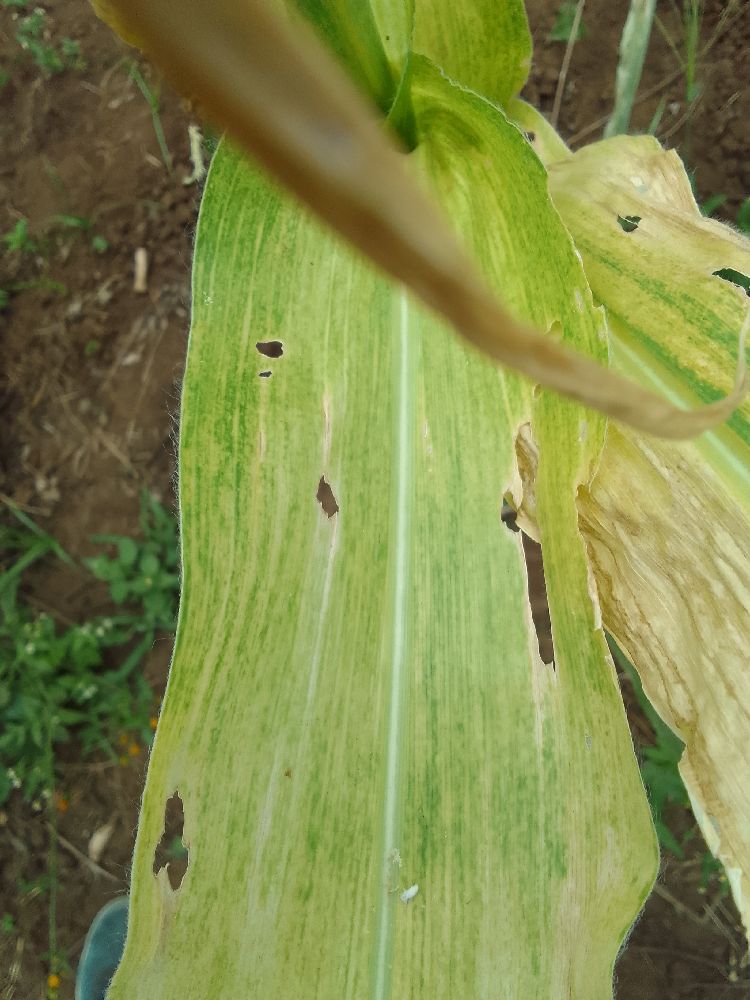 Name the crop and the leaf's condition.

maize, maize lethal necrosis
